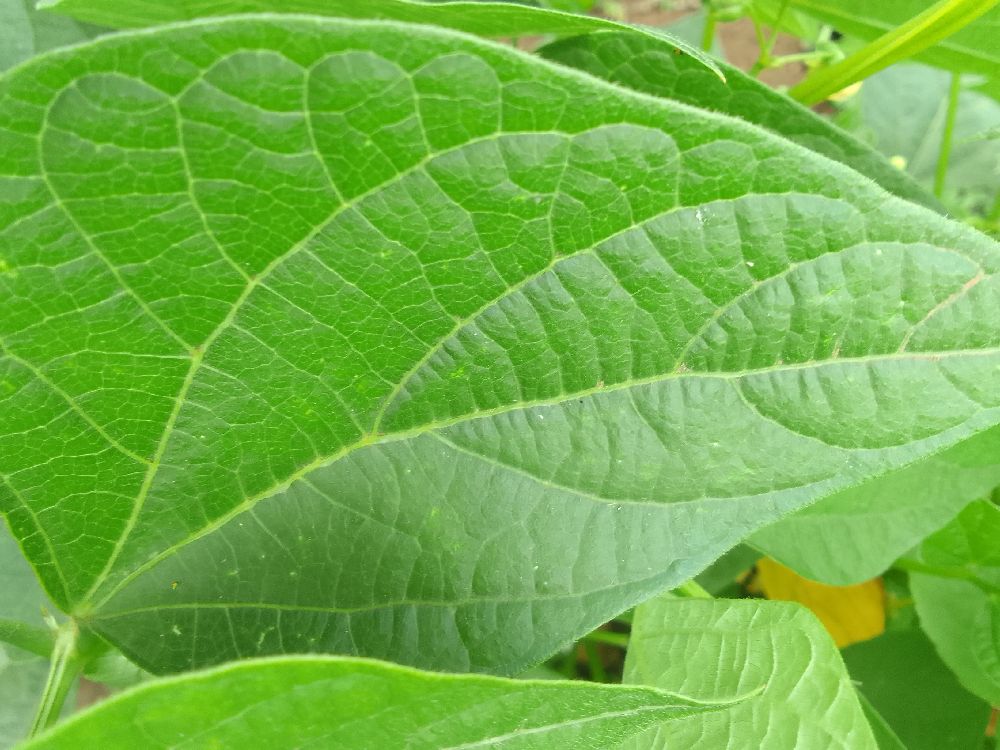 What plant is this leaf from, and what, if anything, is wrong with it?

common bean, healthy
